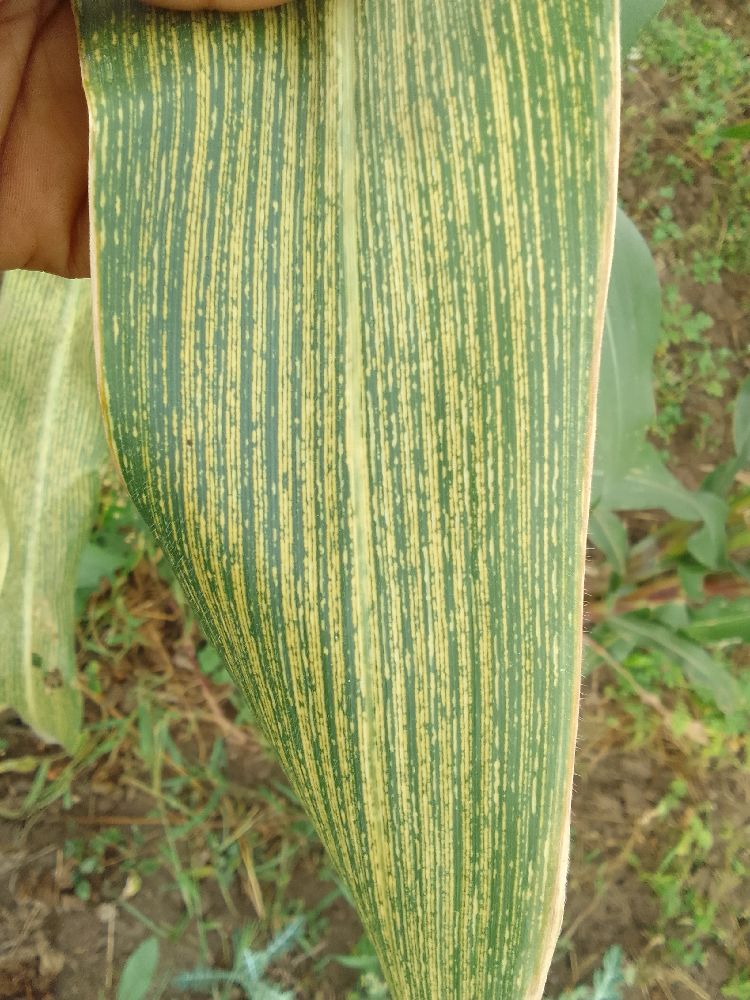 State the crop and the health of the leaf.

maize, maize streak virus
